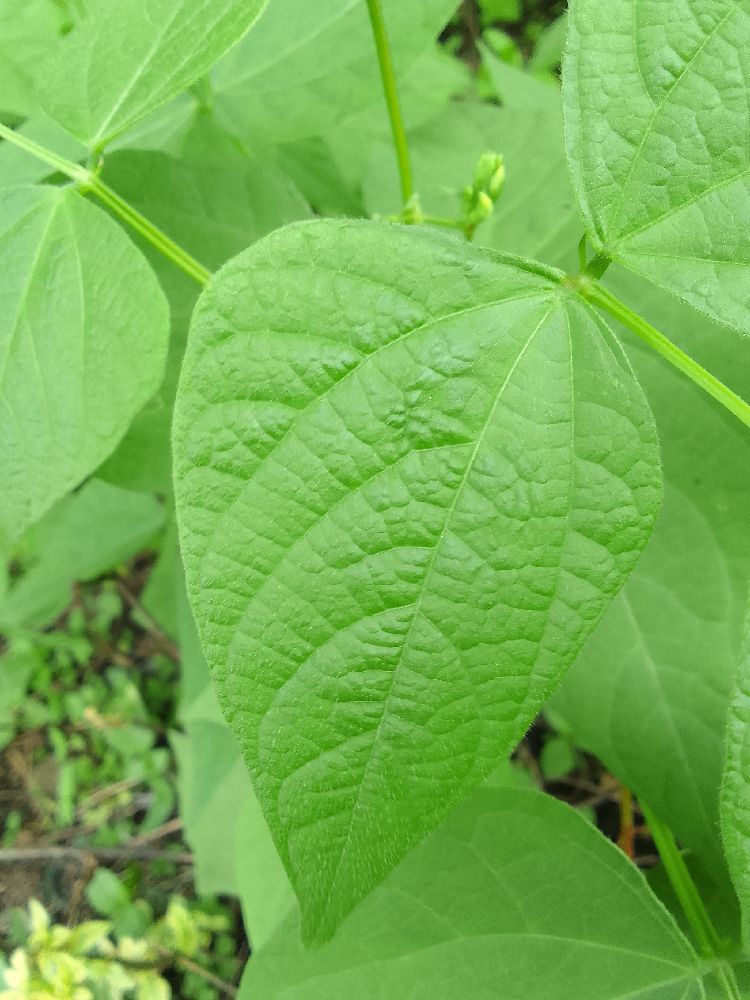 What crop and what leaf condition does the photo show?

common bean, healthy
